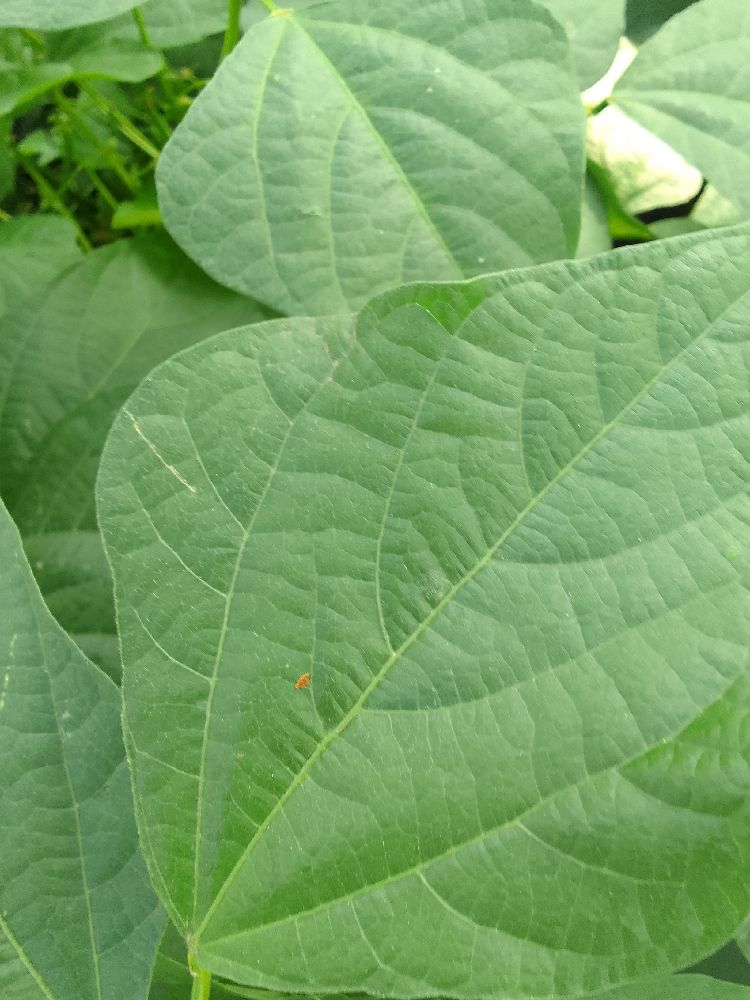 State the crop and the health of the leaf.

common bean, healthy
